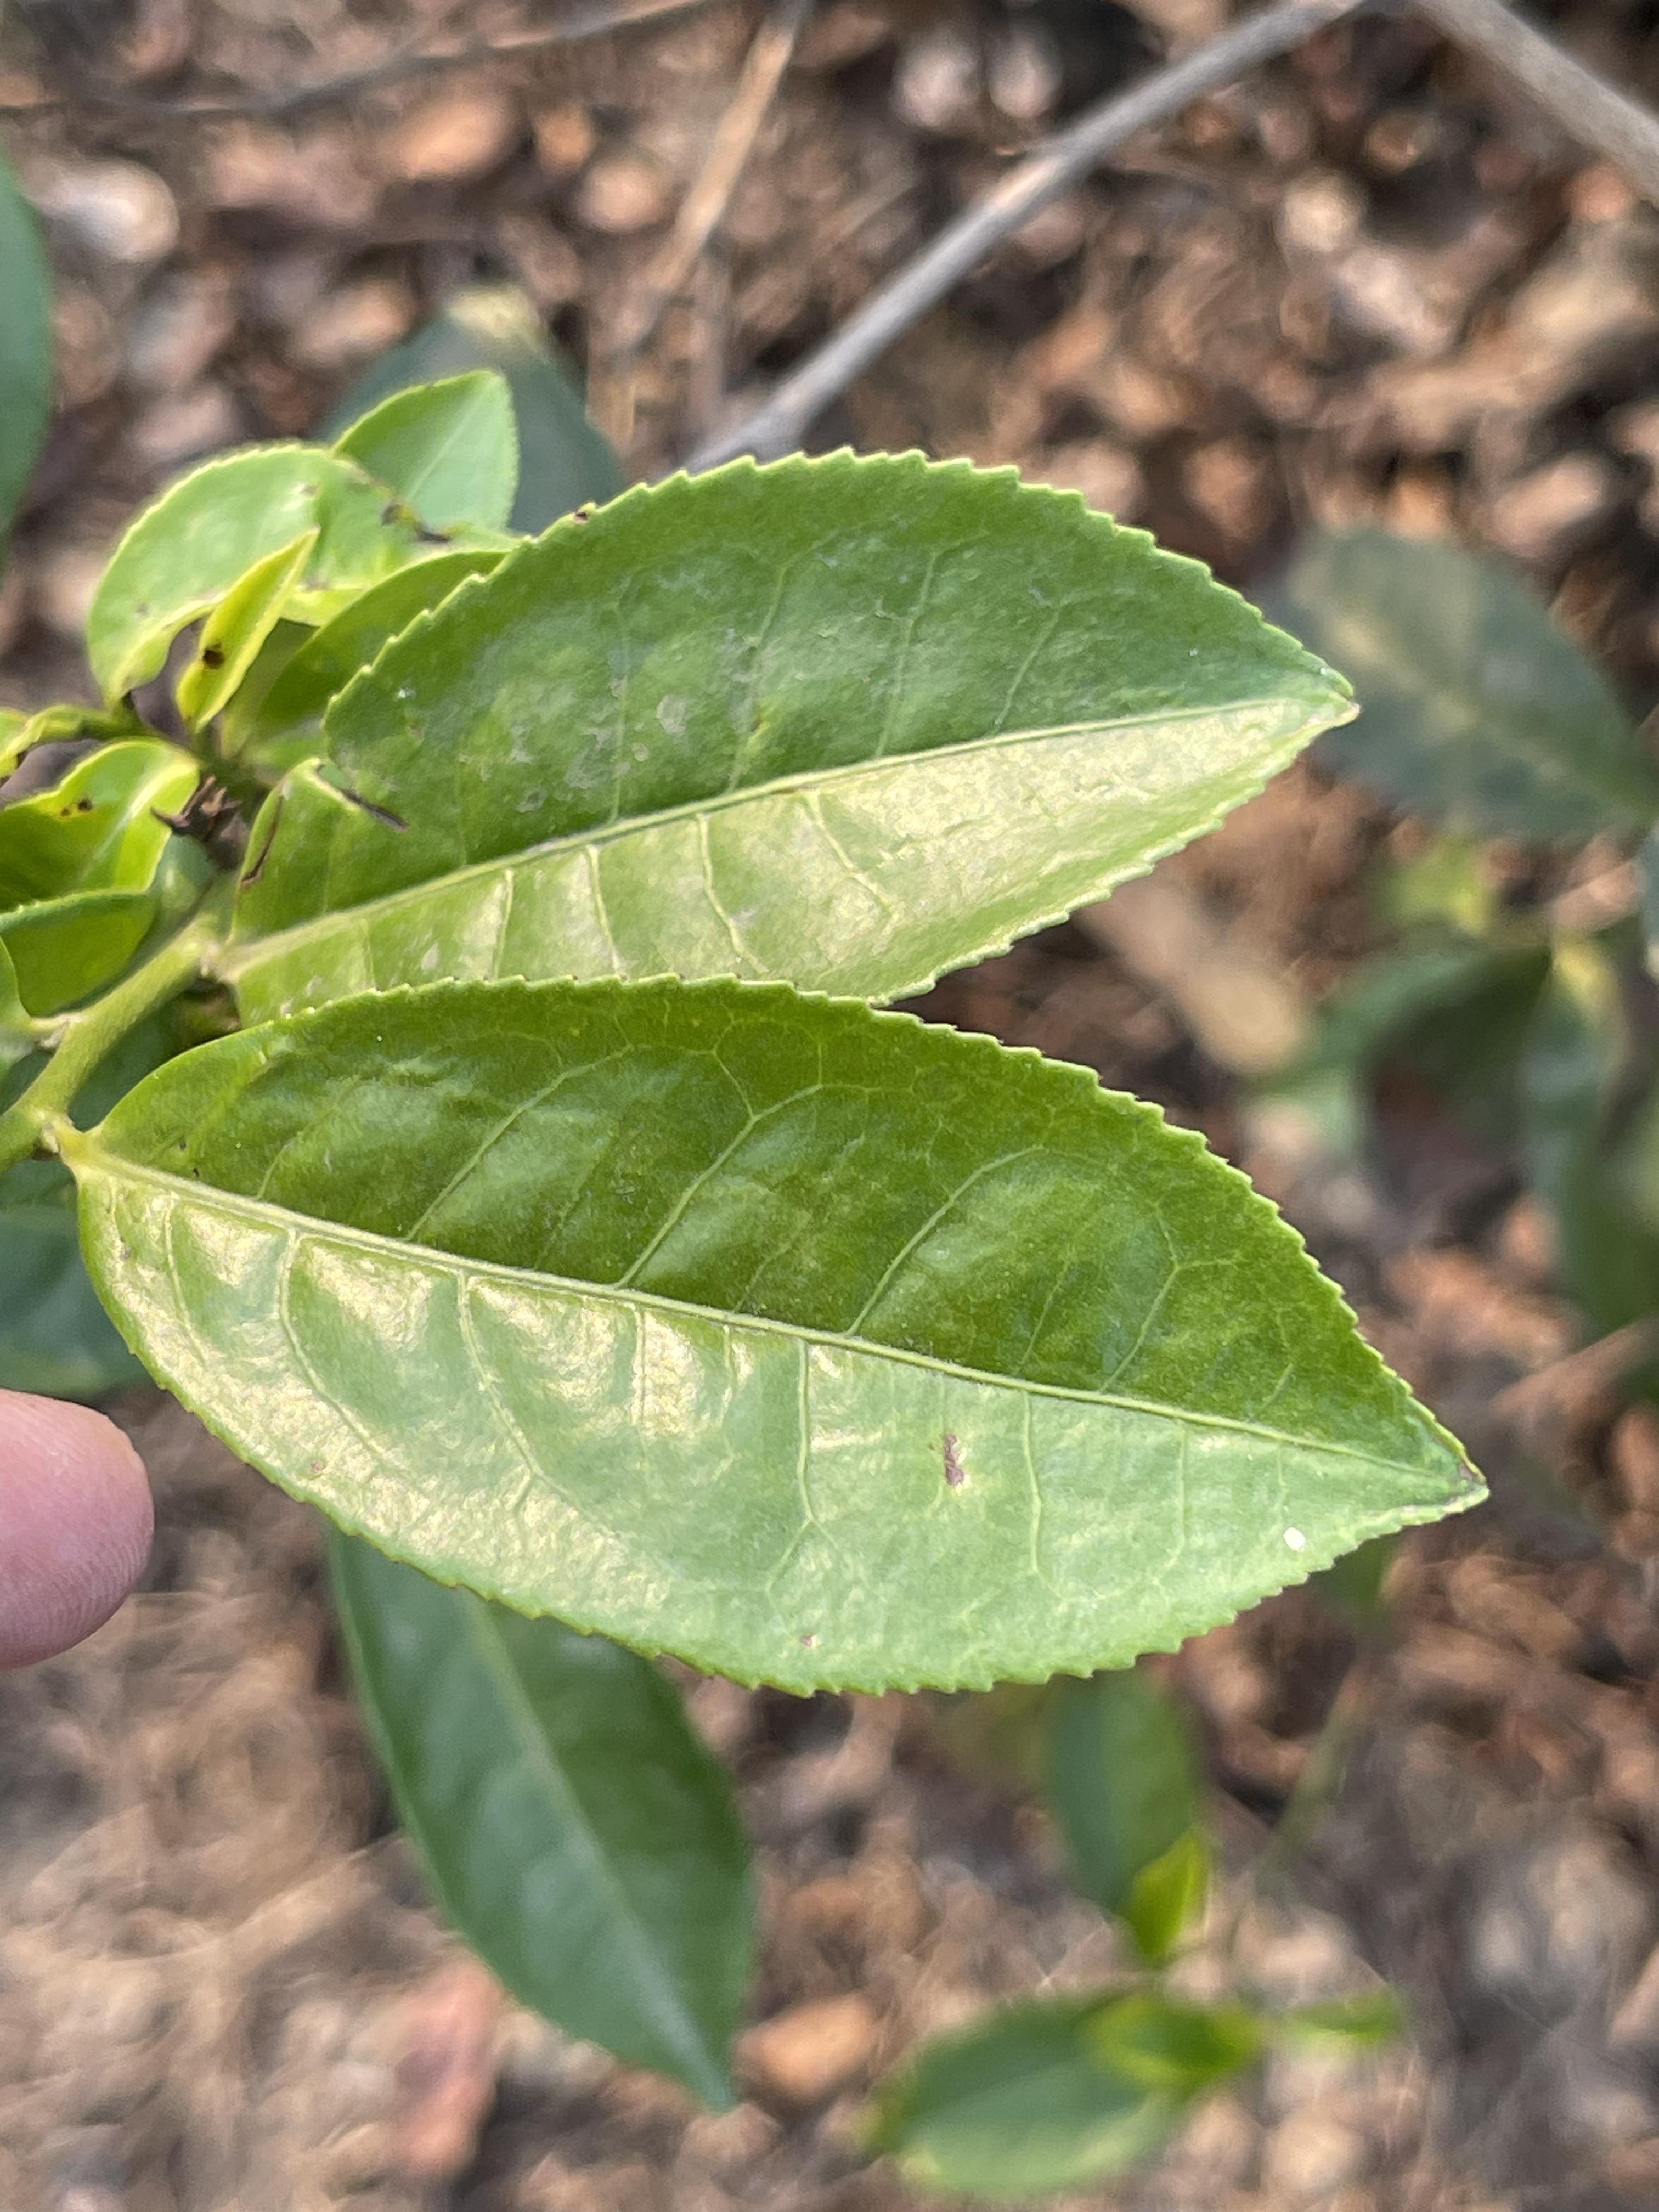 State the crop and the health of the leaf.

tea, healthy leaf
